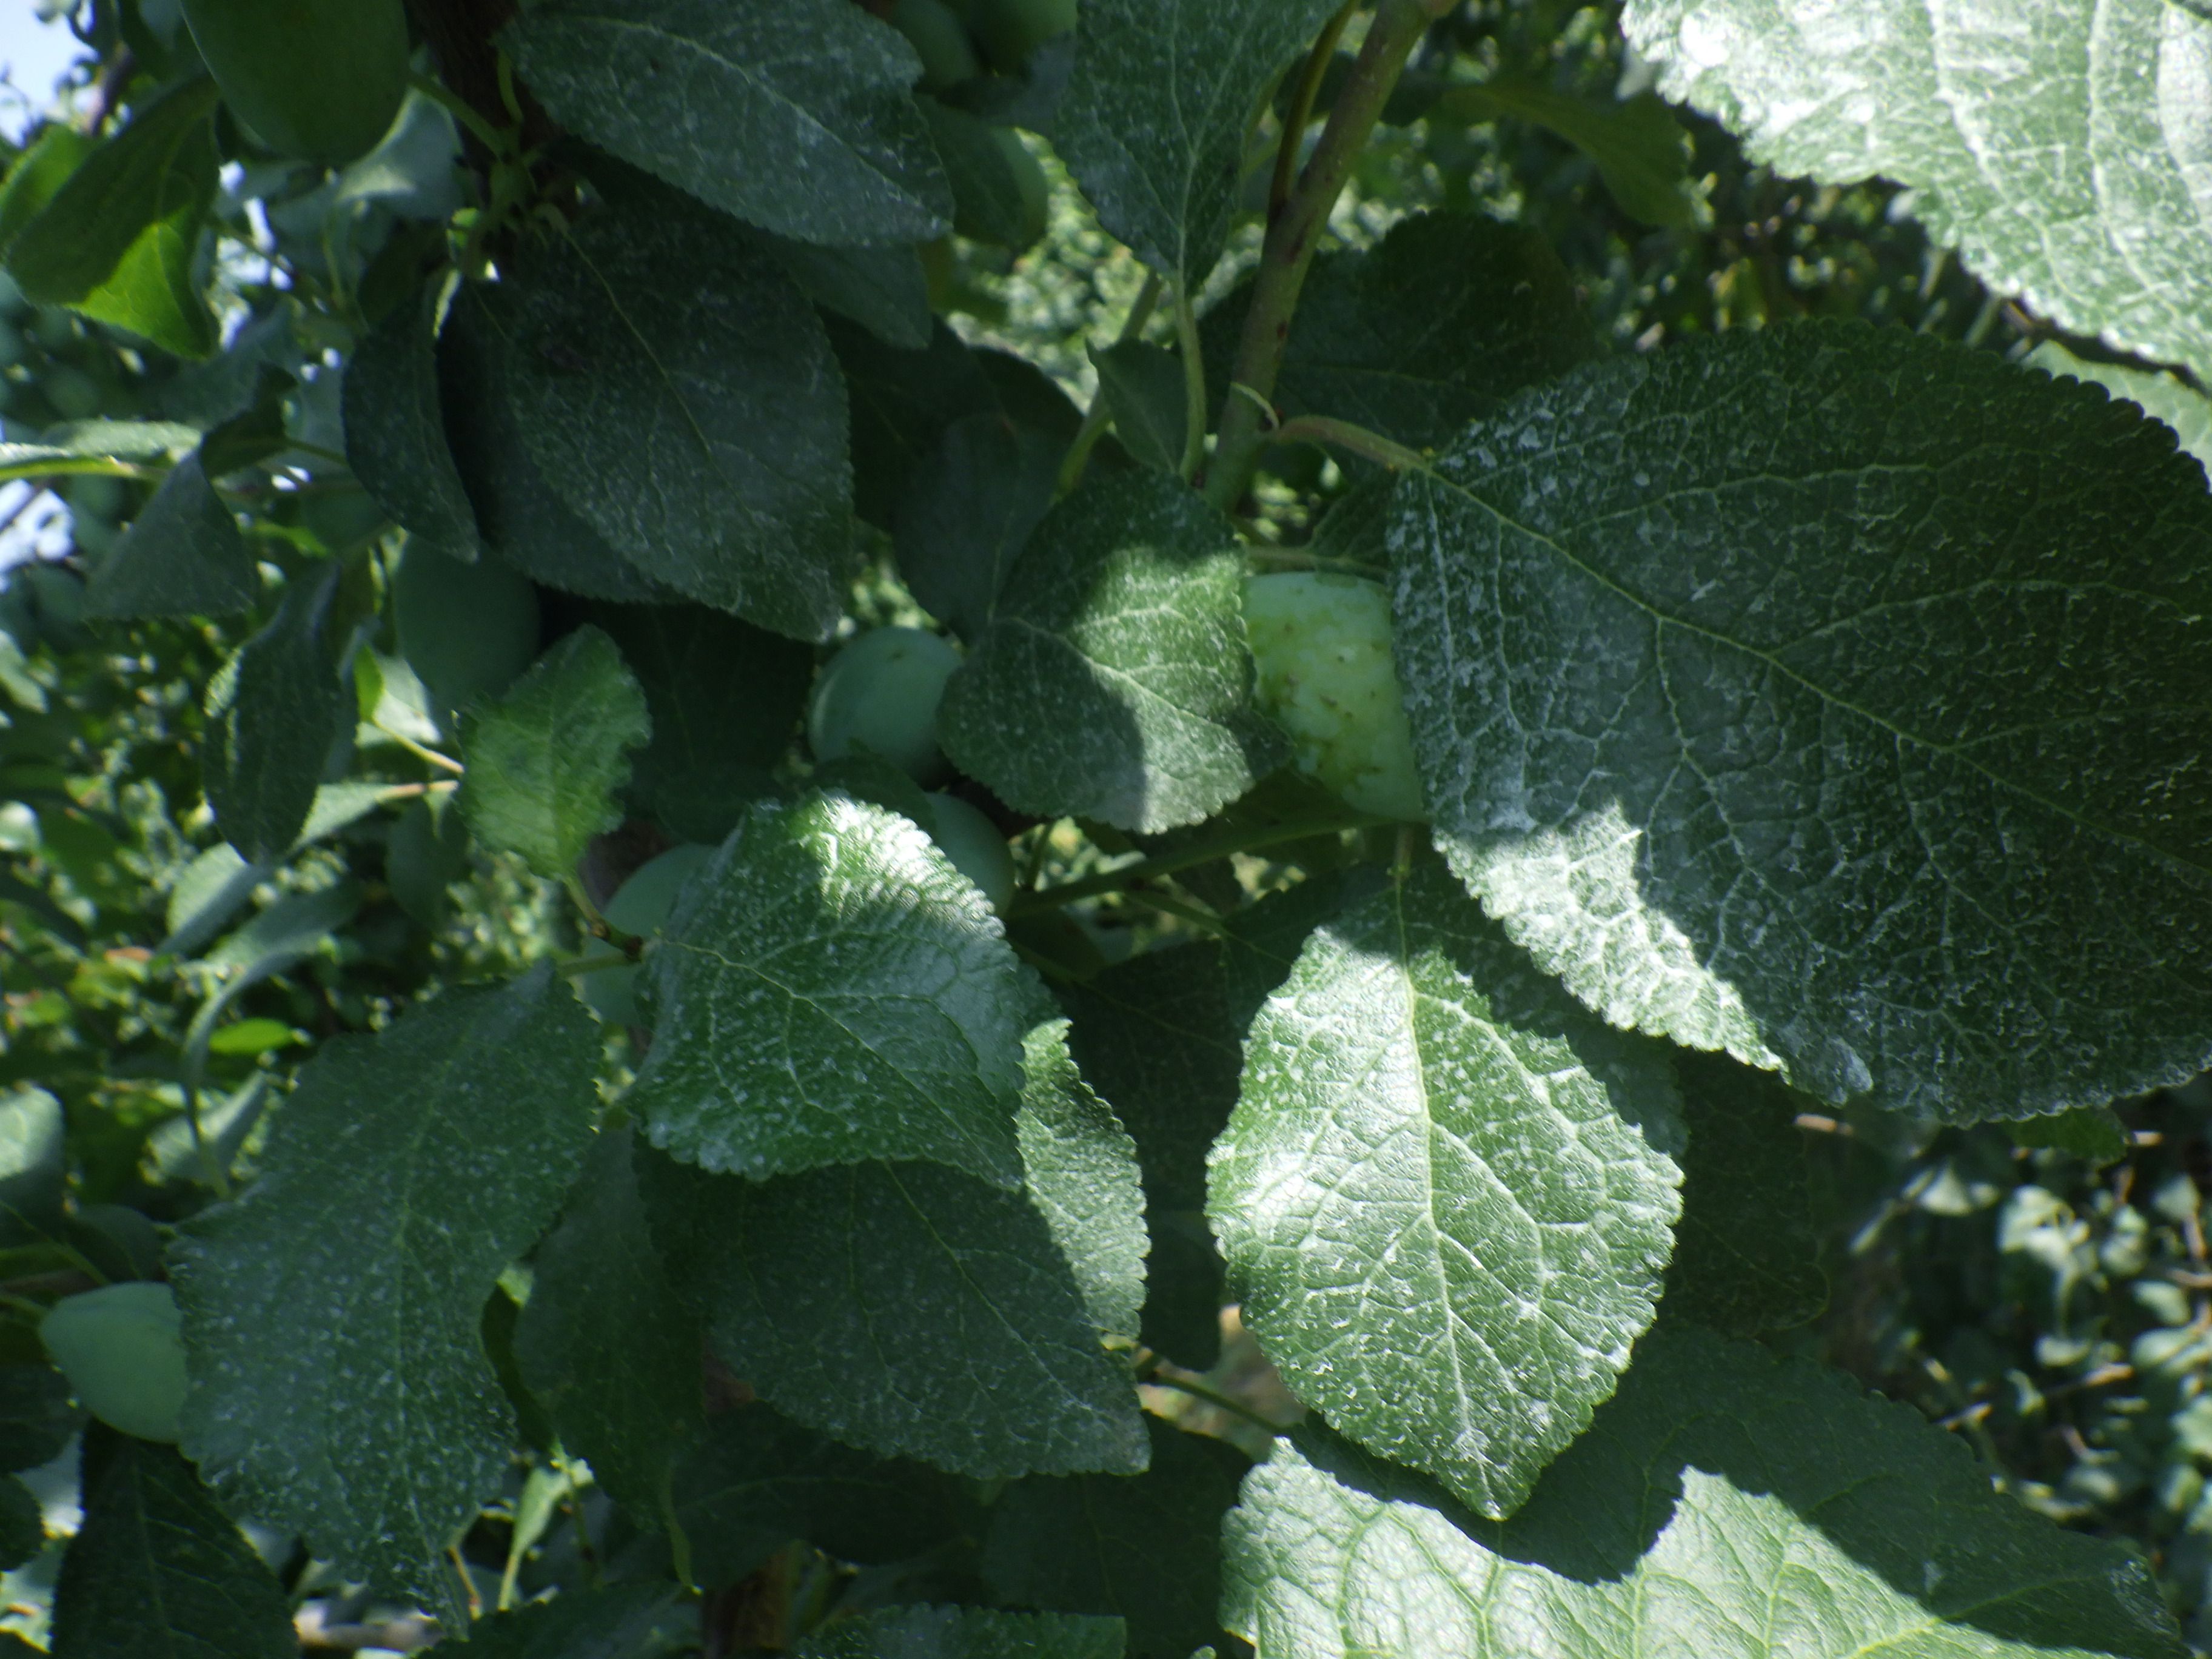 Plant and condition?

plum, healthy
